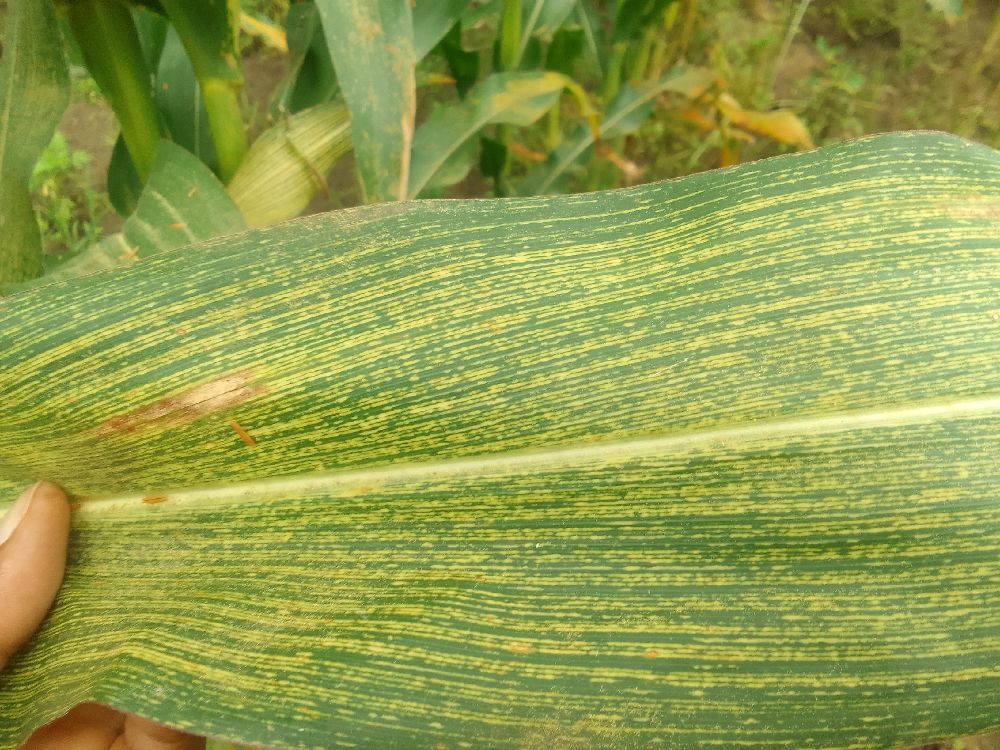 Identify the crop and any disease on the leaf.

maize, maize streak virus
